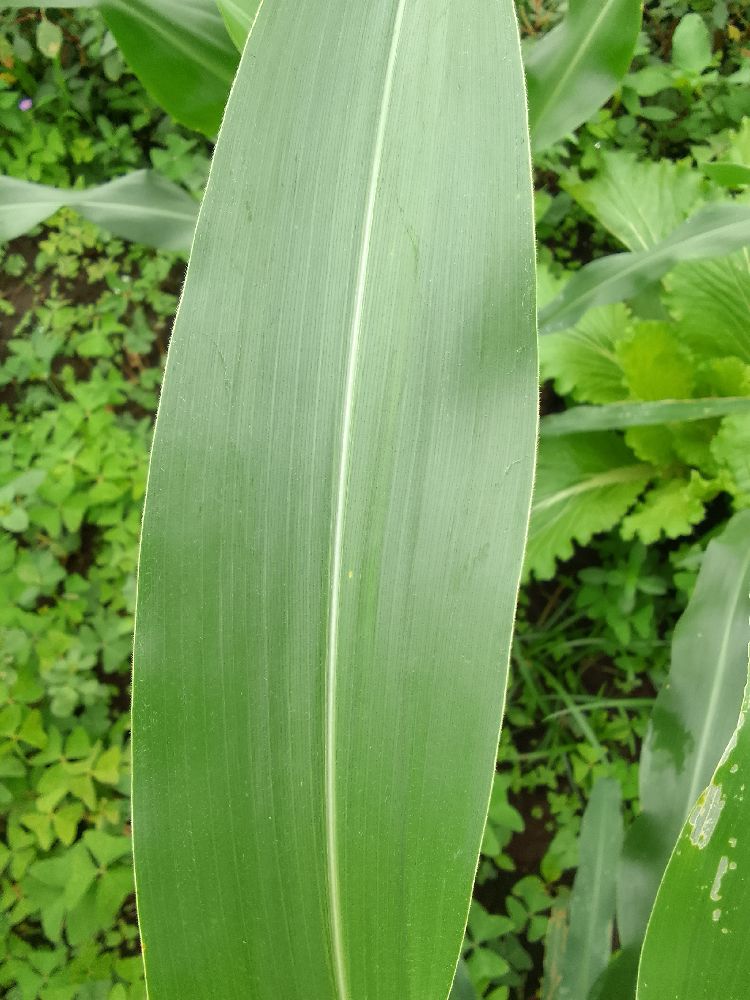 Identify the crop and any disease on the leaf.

maize, healthy
